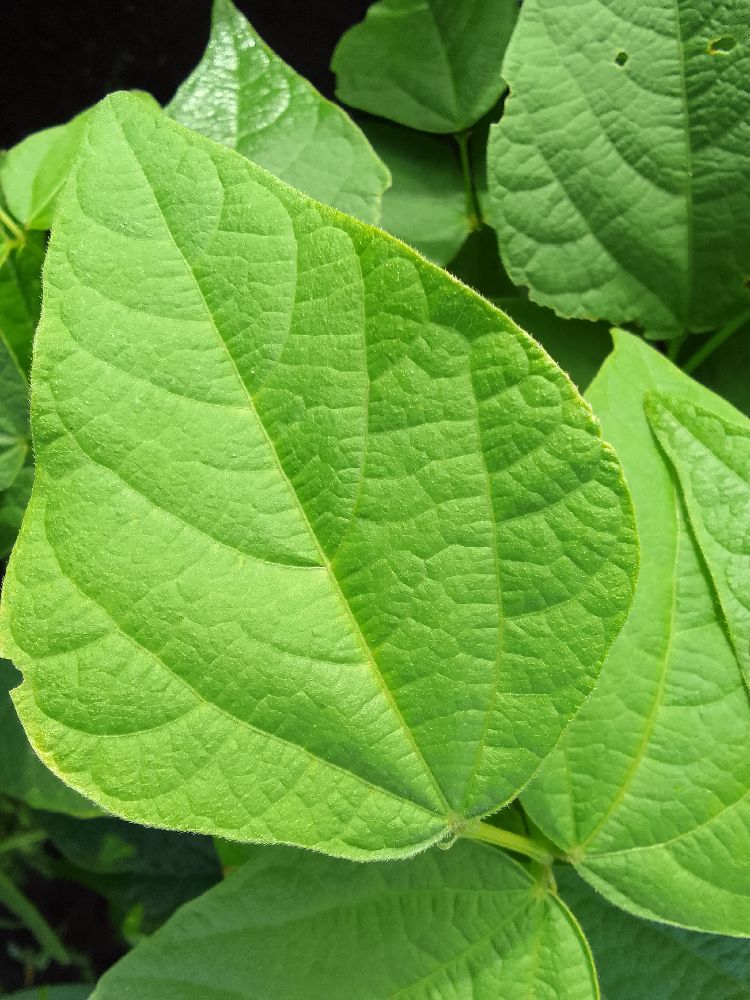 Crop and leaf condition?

common bean, healthy
